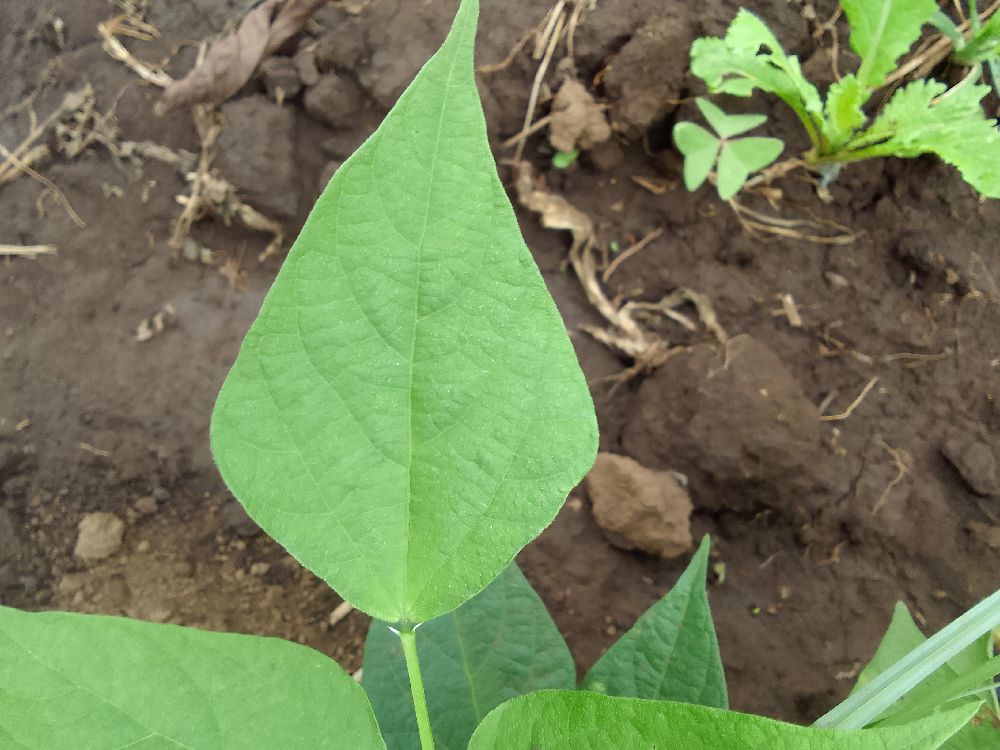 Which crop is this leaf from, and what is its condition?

common bean, healthy
